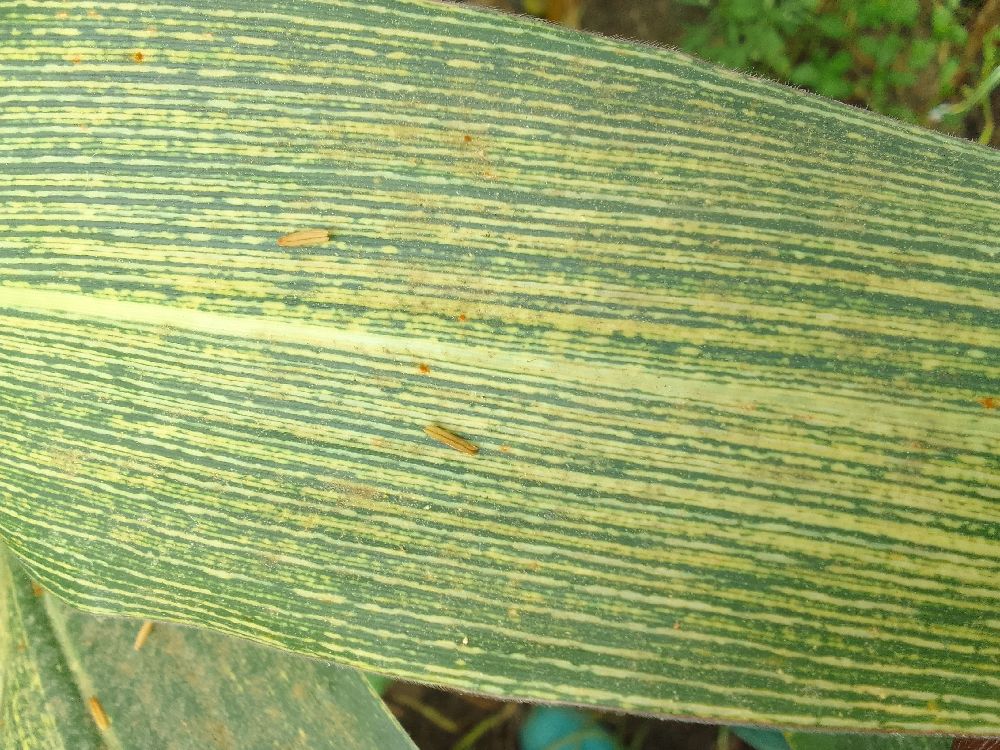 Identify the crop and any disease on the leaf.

maize, maize streak virus
